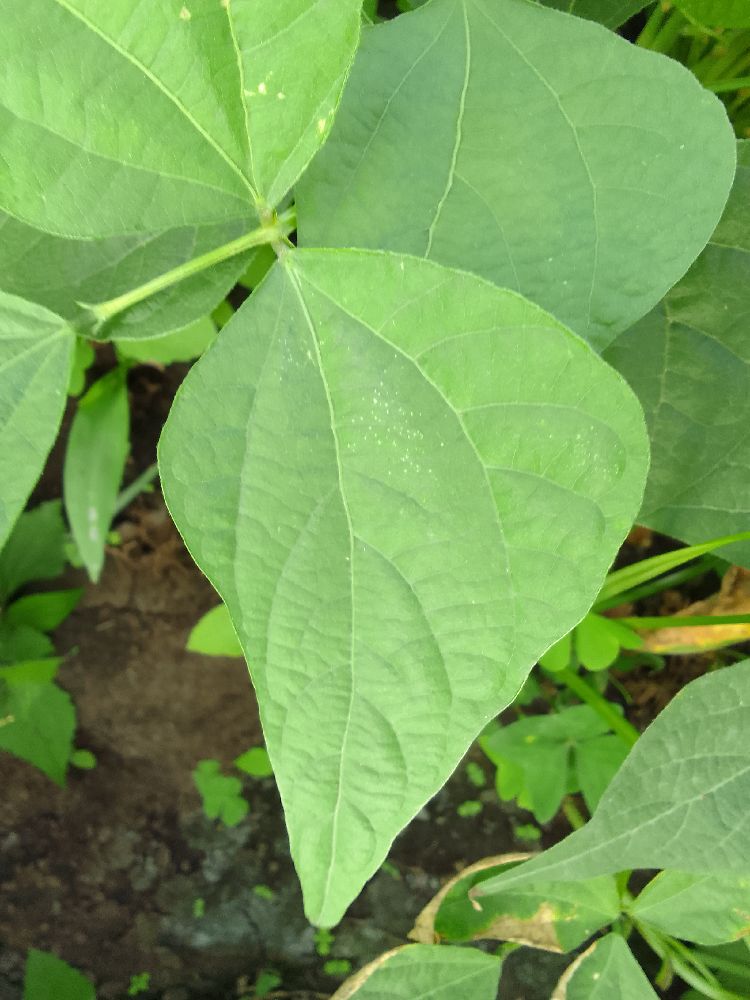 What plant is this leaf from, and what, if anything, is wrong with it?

common bean, healthy
